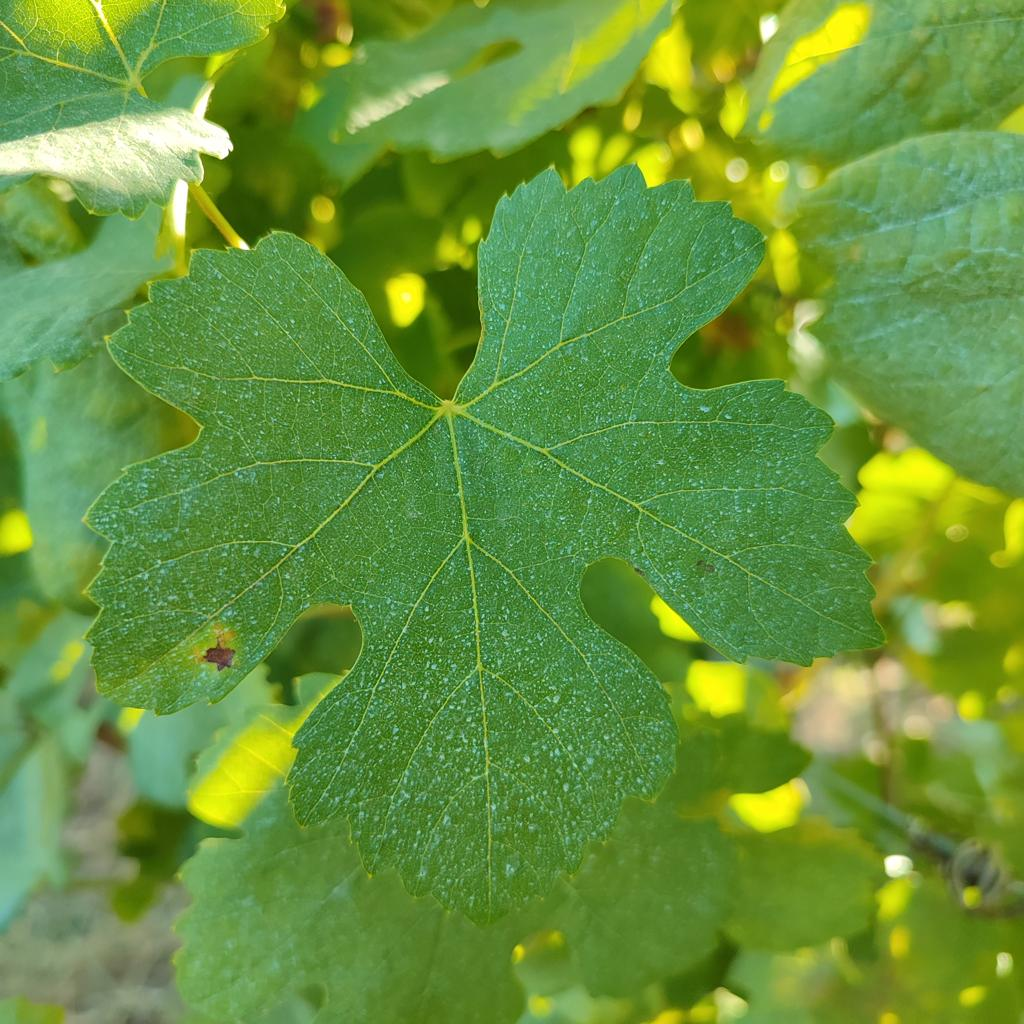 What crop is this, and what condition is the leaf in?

grapevine, healthy
